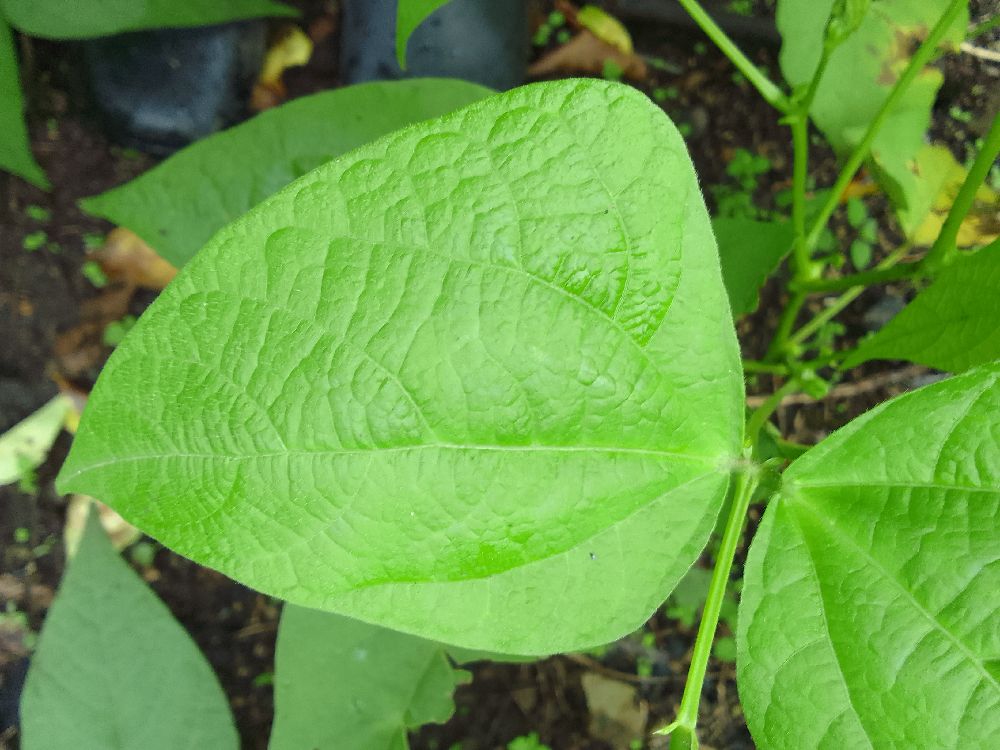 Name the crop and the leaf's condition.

common bean, healthy
